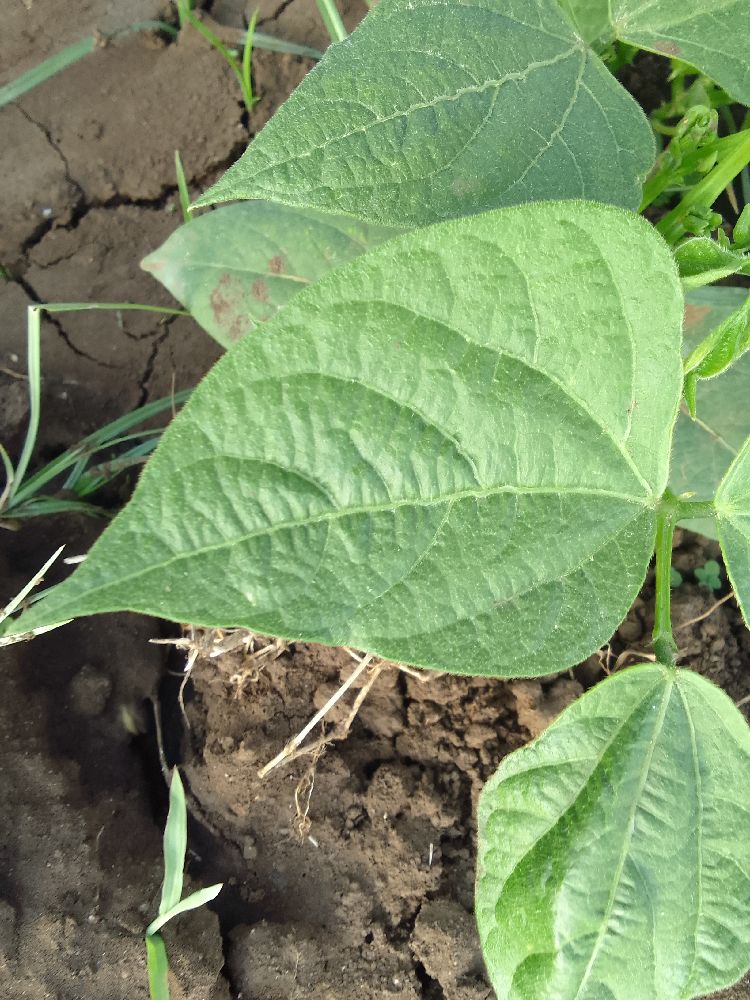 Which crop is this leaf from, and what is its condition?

common bean, healthy
